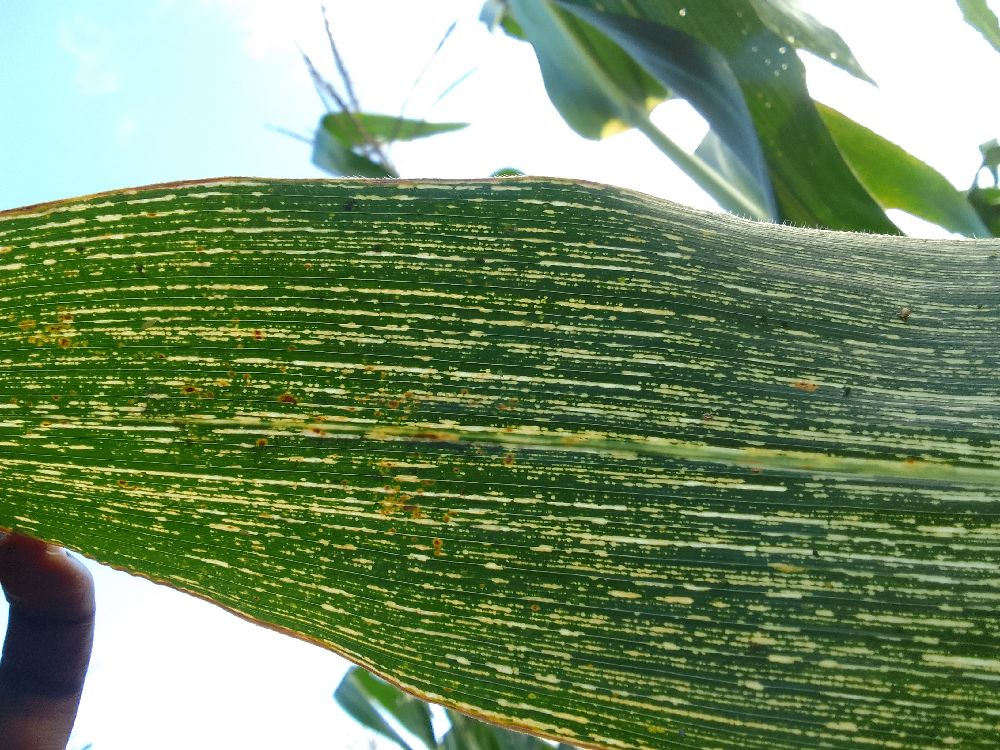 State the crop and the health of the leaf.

maize, maize streak virus
